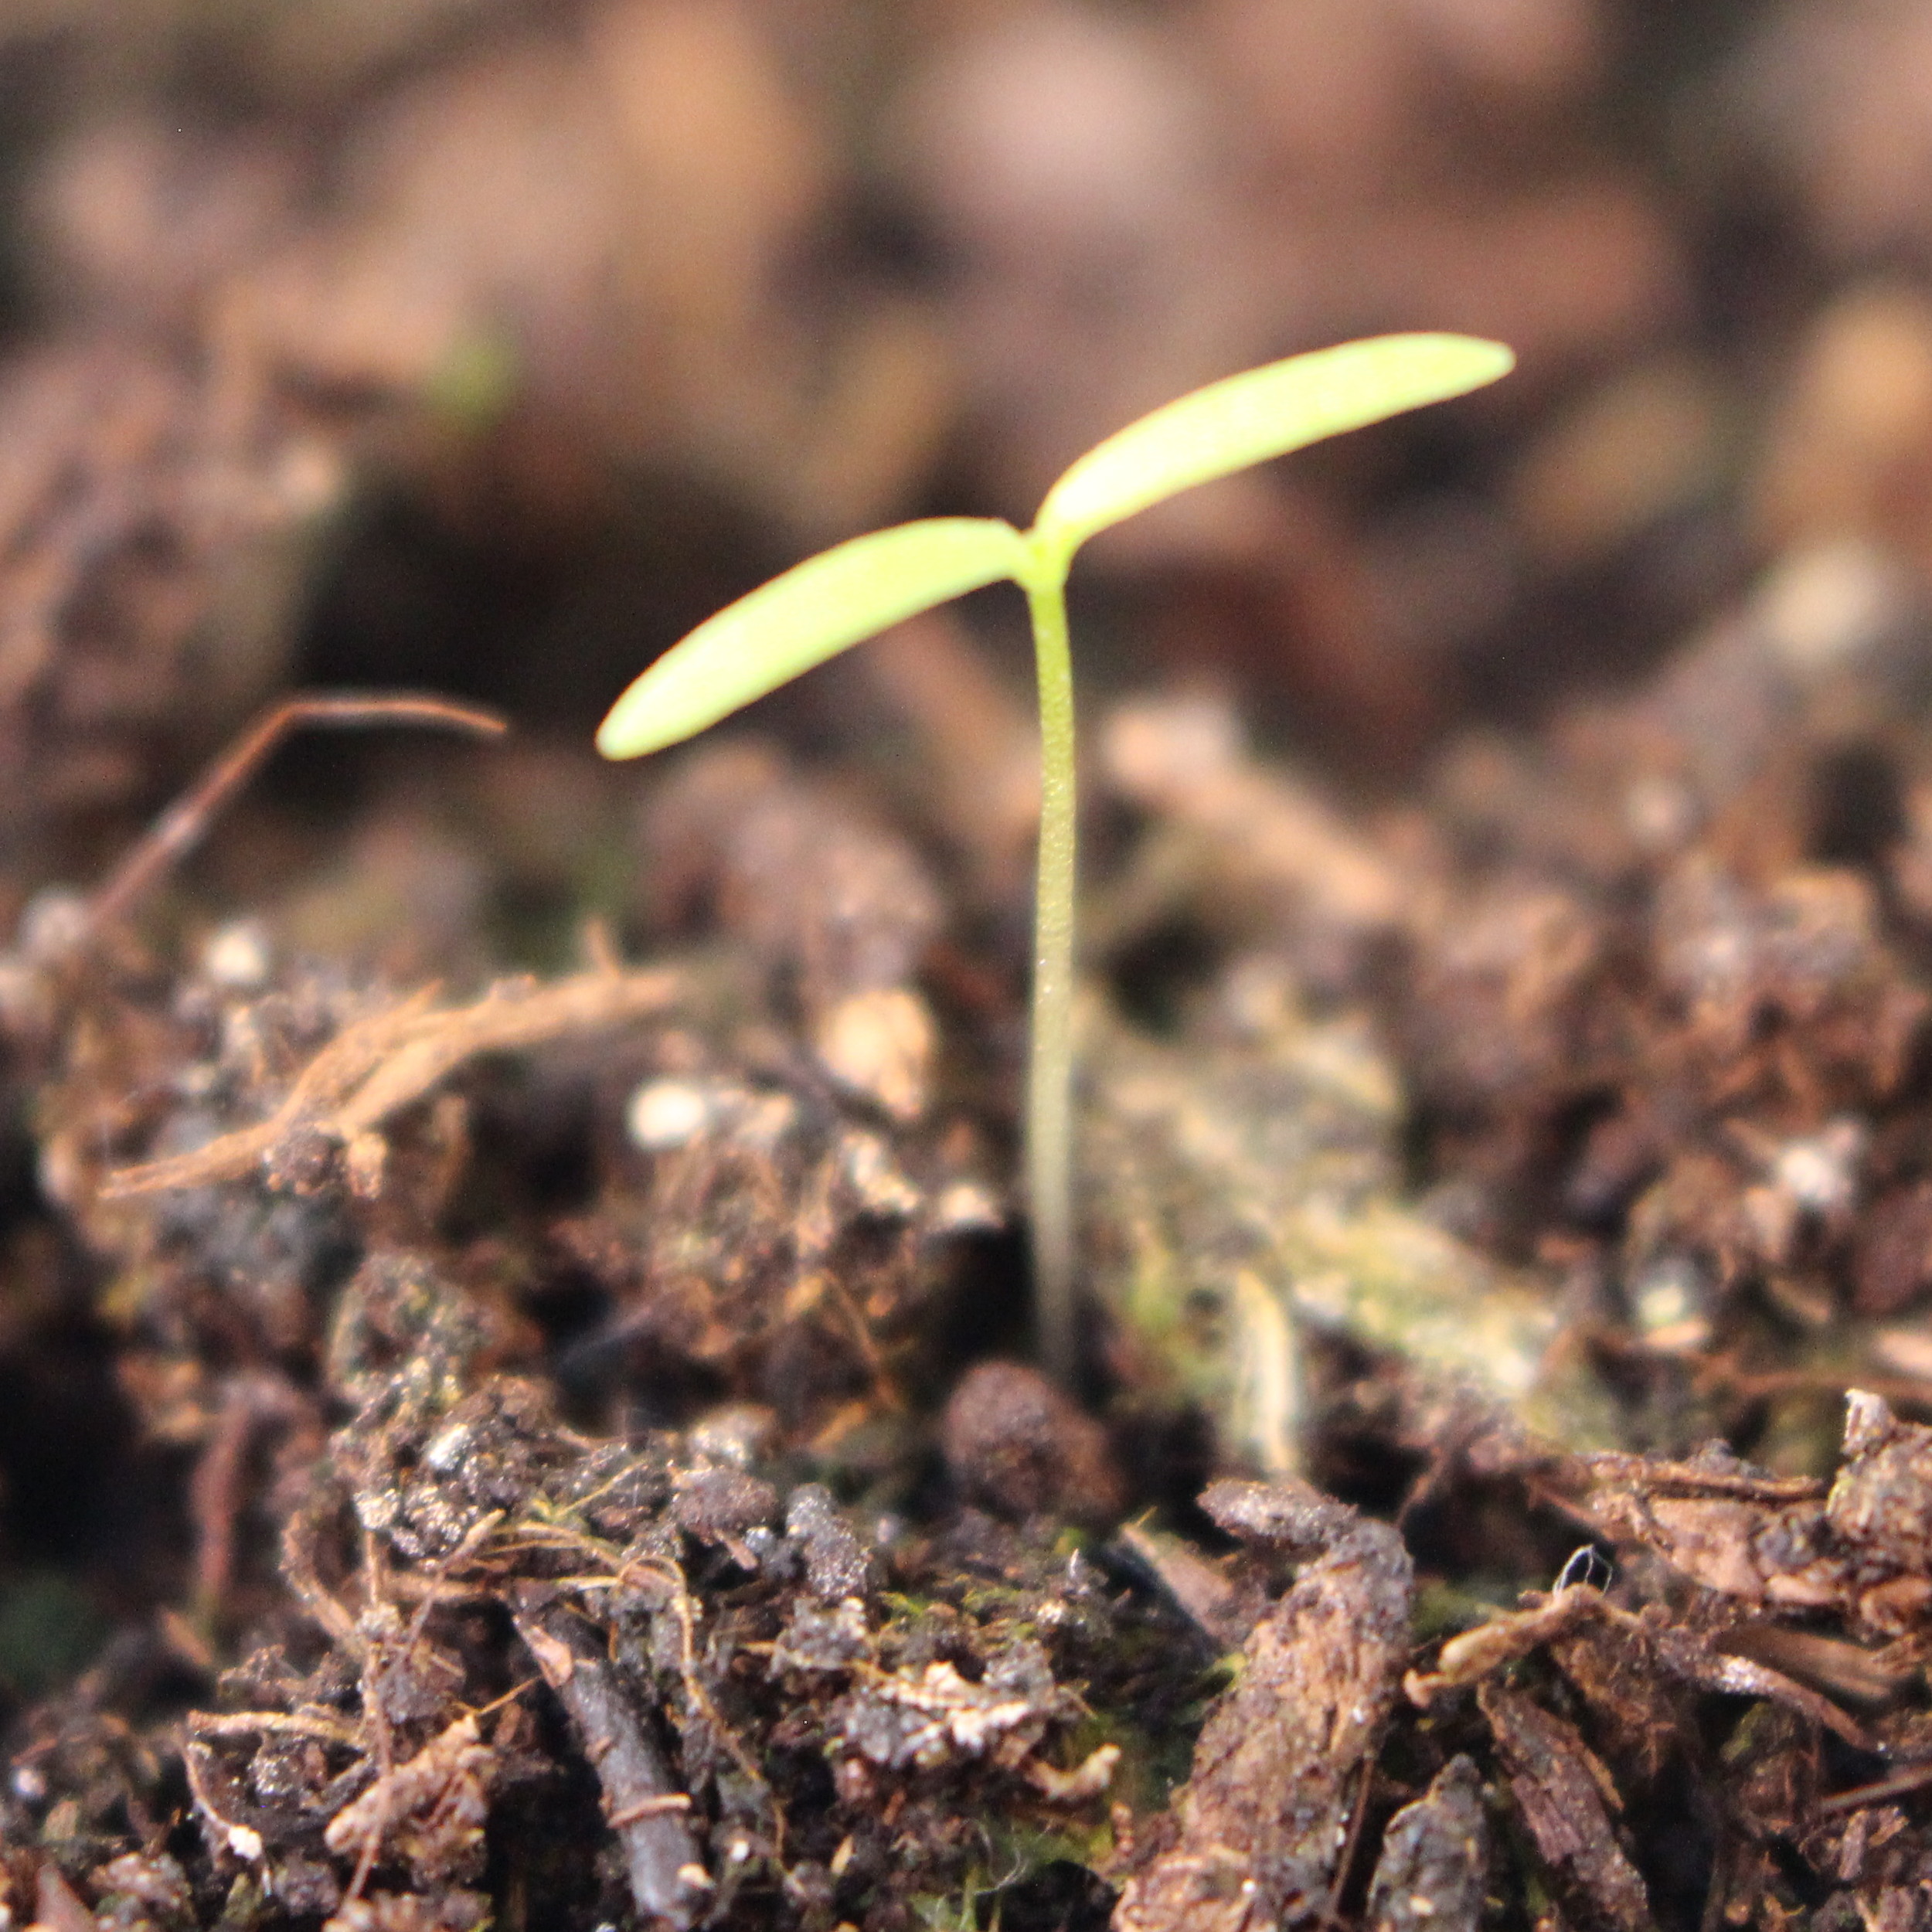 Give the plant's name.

Papaver rhoeas
